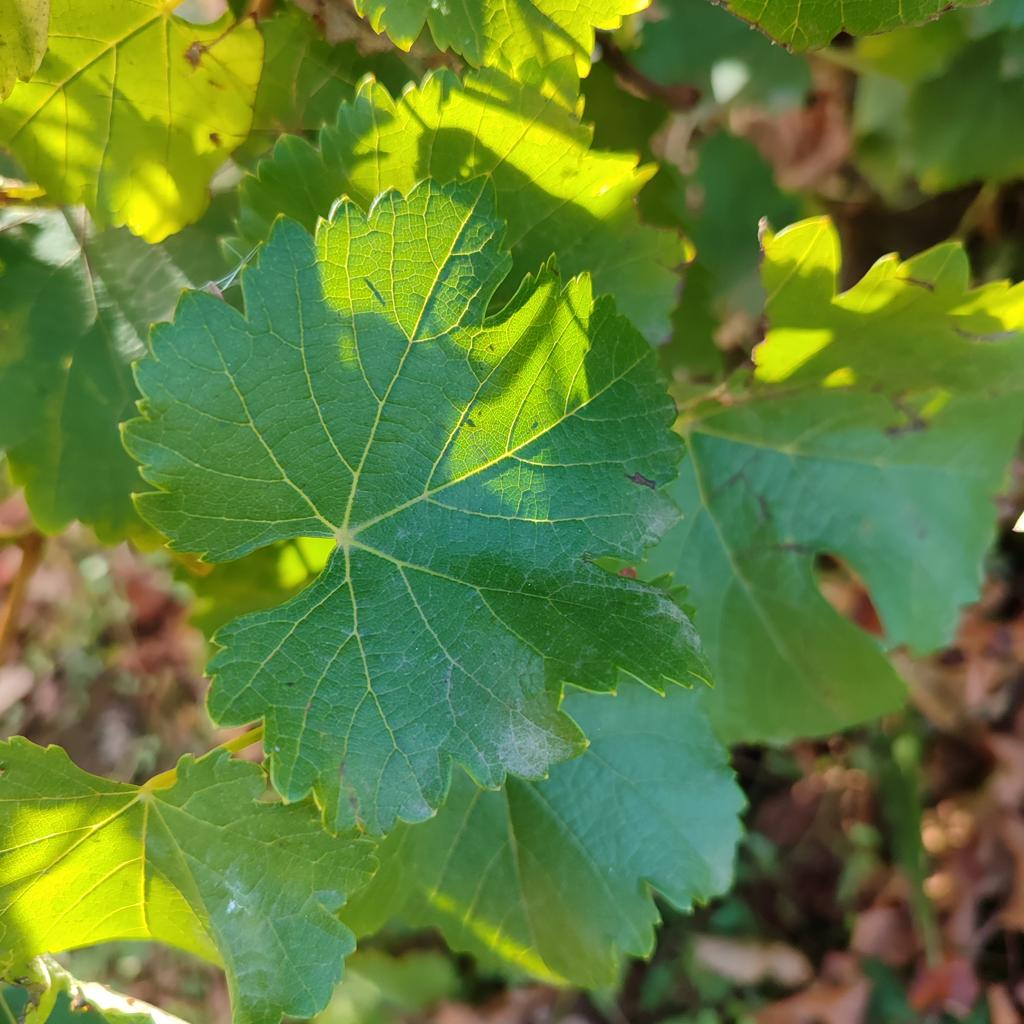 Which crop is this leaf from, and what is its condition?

grapevine, powdery mildew
